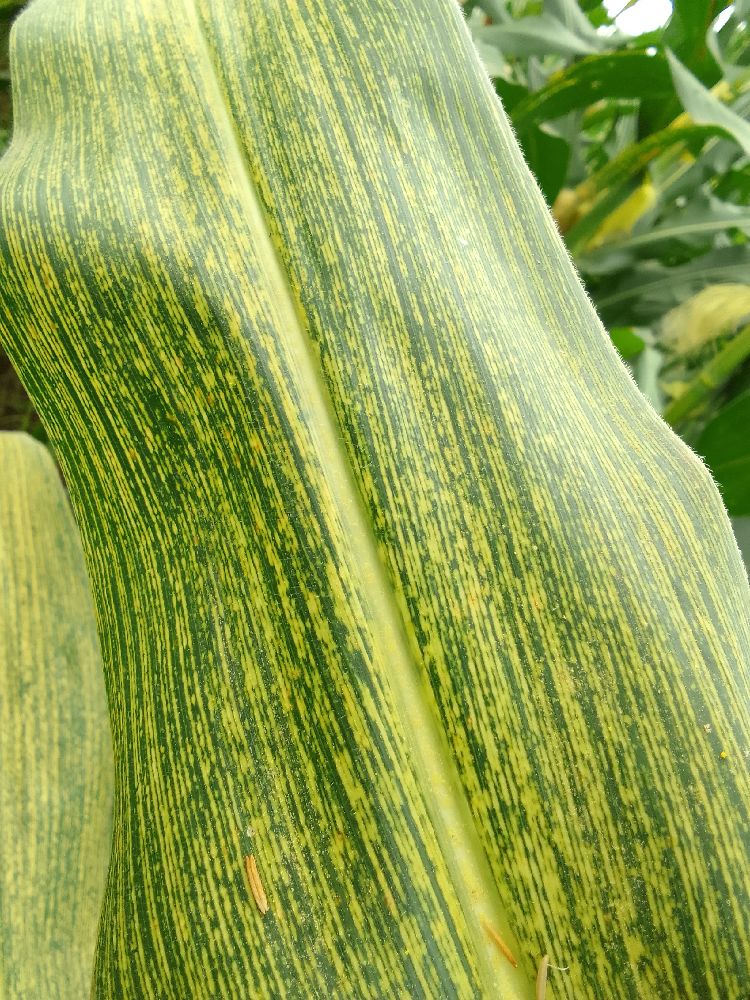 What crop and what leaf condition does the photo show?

maize, maize streak virus
